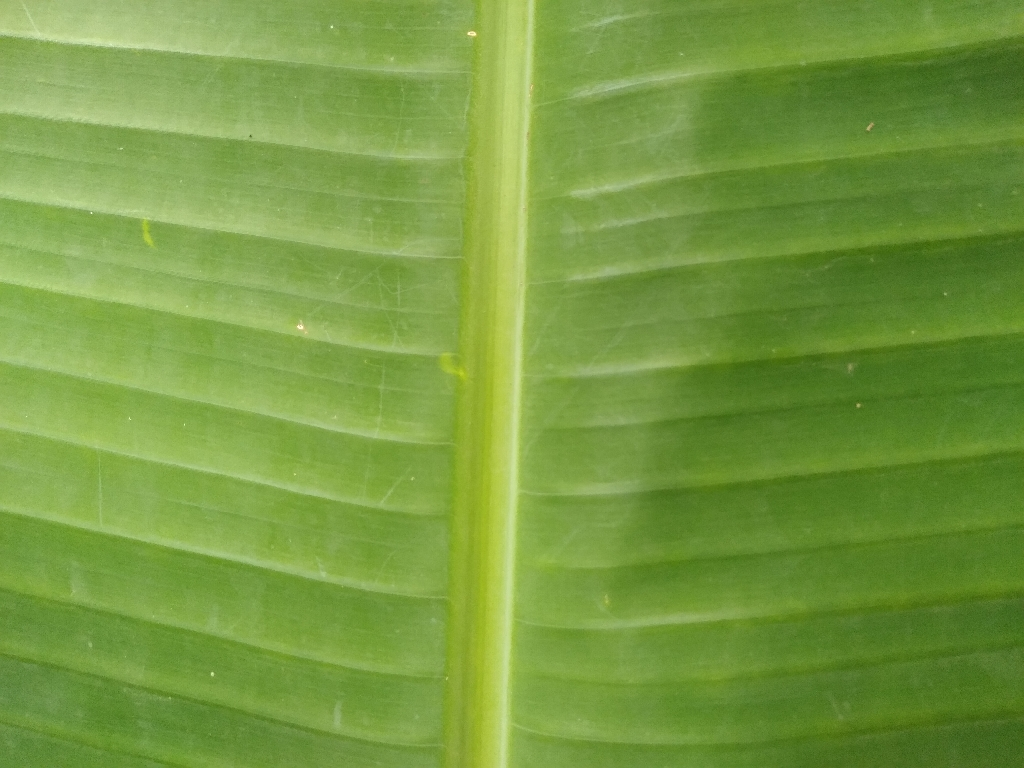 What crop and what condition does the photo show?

banana, healthy
